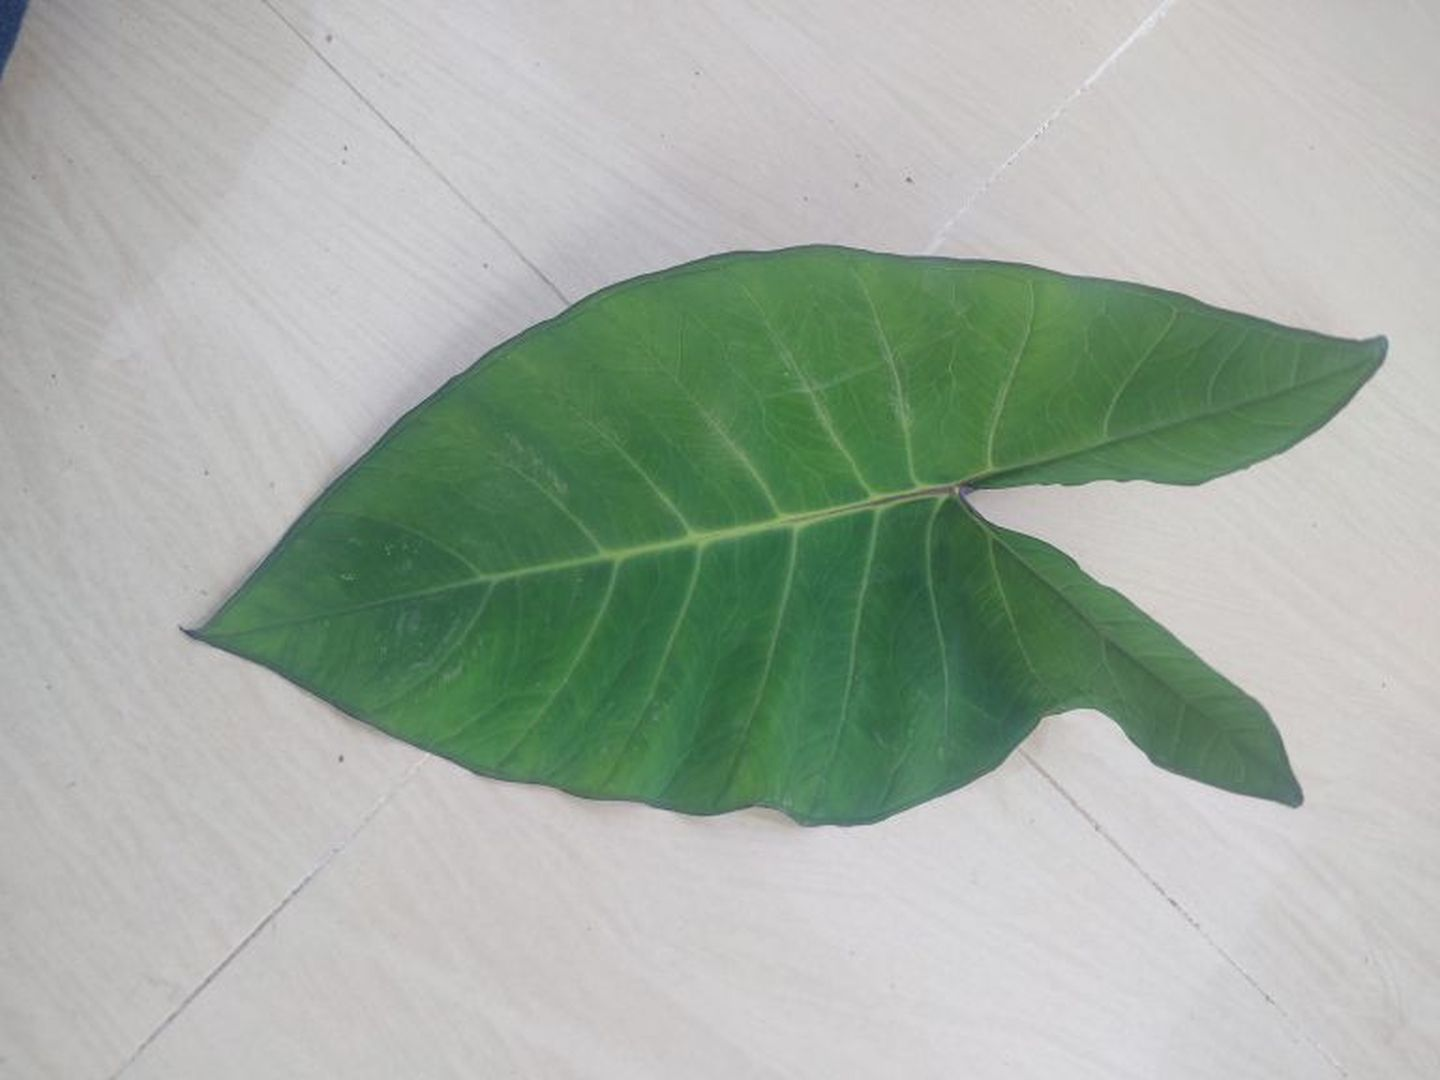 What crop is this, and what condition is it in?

taro, healthy
